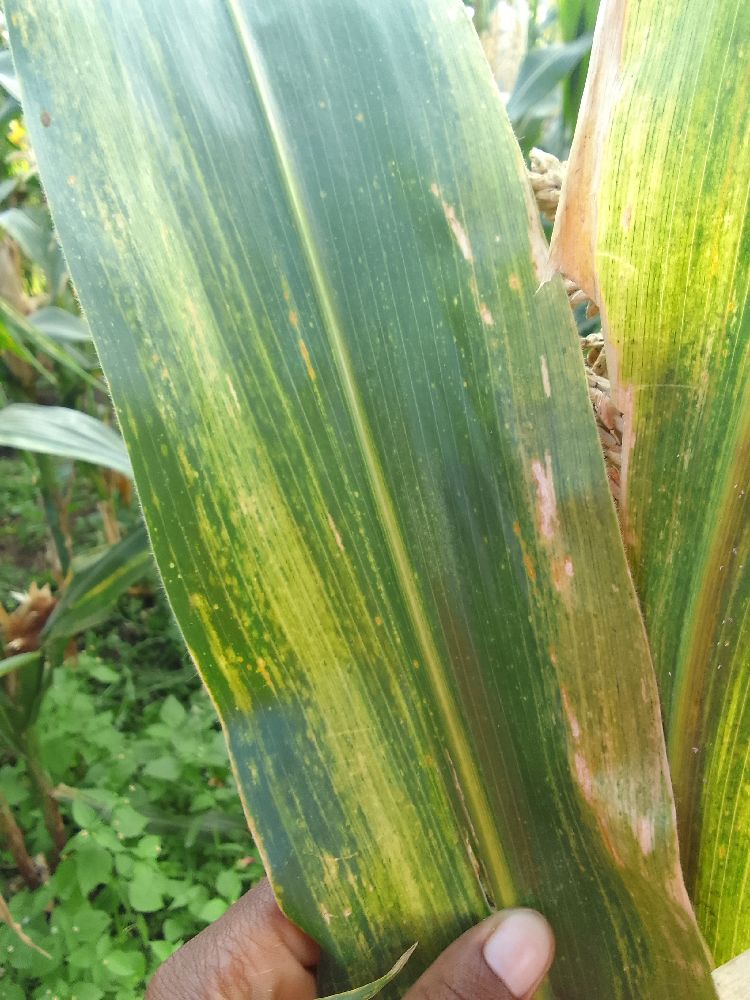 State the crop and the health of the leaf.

maize, maize lethal necrosis
